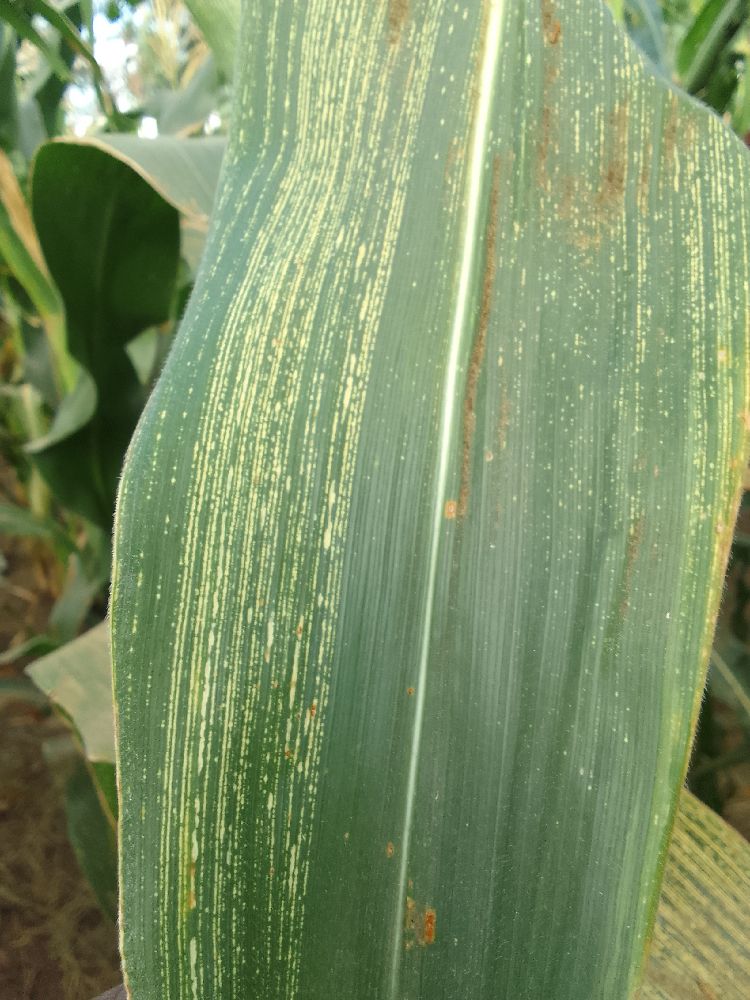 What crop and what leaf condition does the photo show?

maize, maize streak virus
